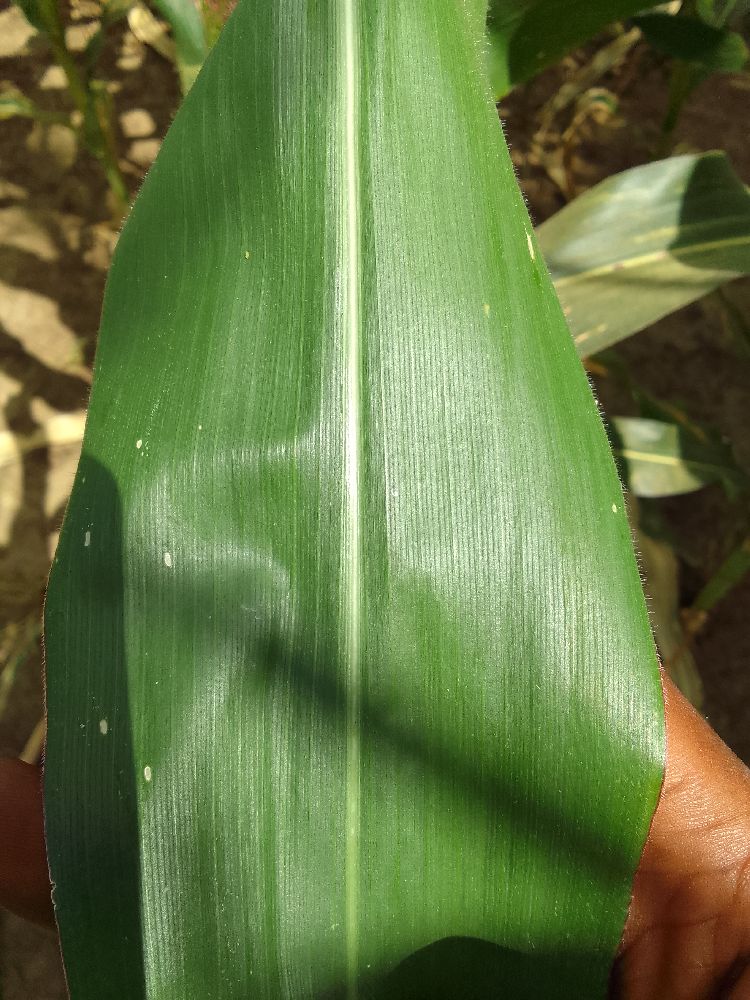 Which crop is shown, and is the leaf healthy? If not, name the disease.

maize, healthy
